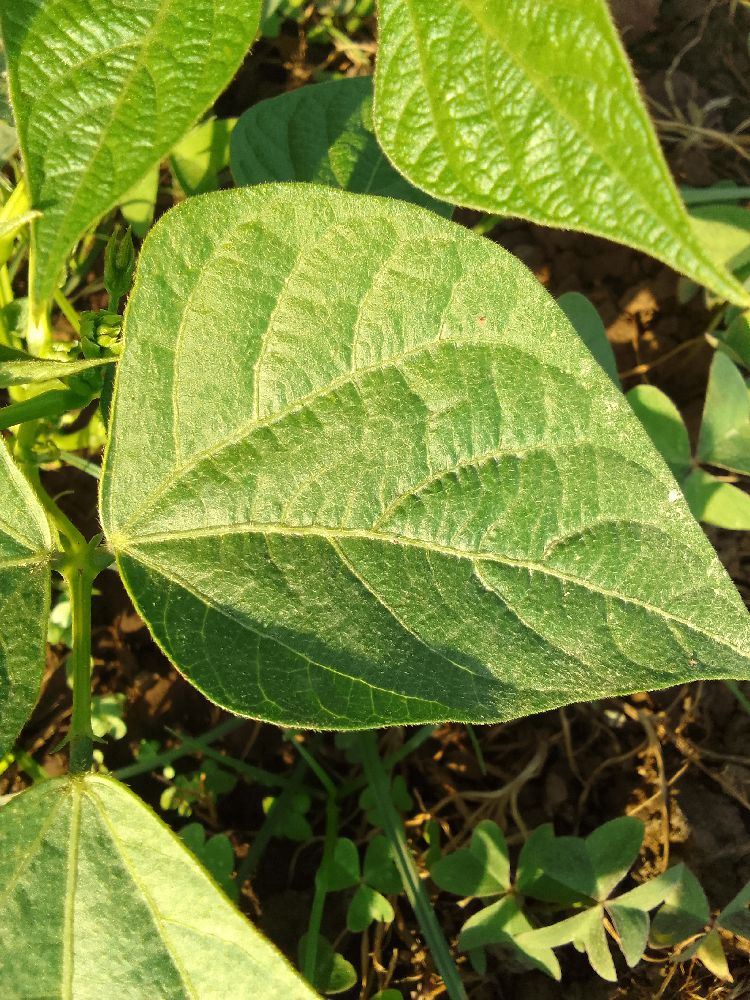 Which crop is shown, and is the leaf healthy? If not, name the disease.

common bean, healthy
